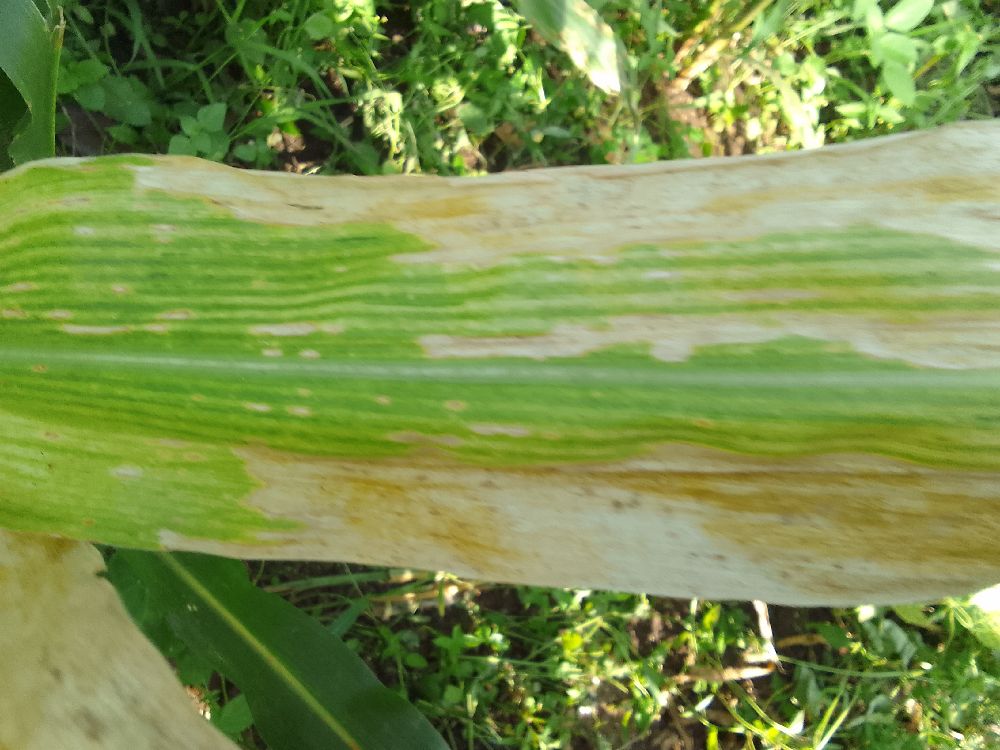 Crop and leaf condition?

maize, maize lethal necrosis
